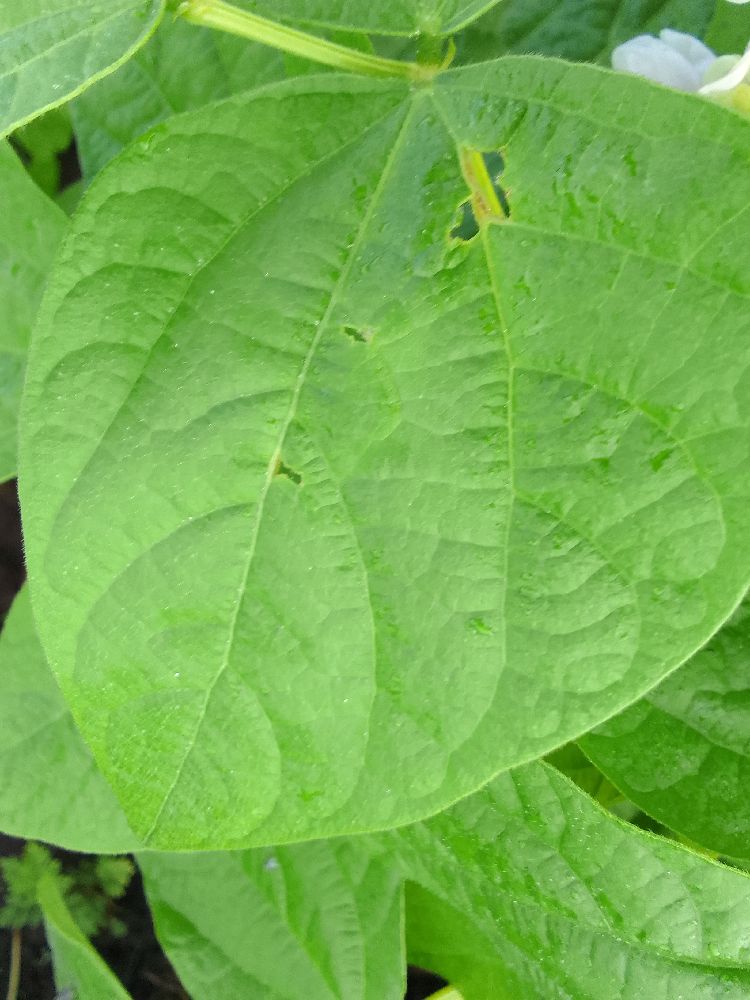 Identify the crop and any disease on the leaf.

common bean, healthy
